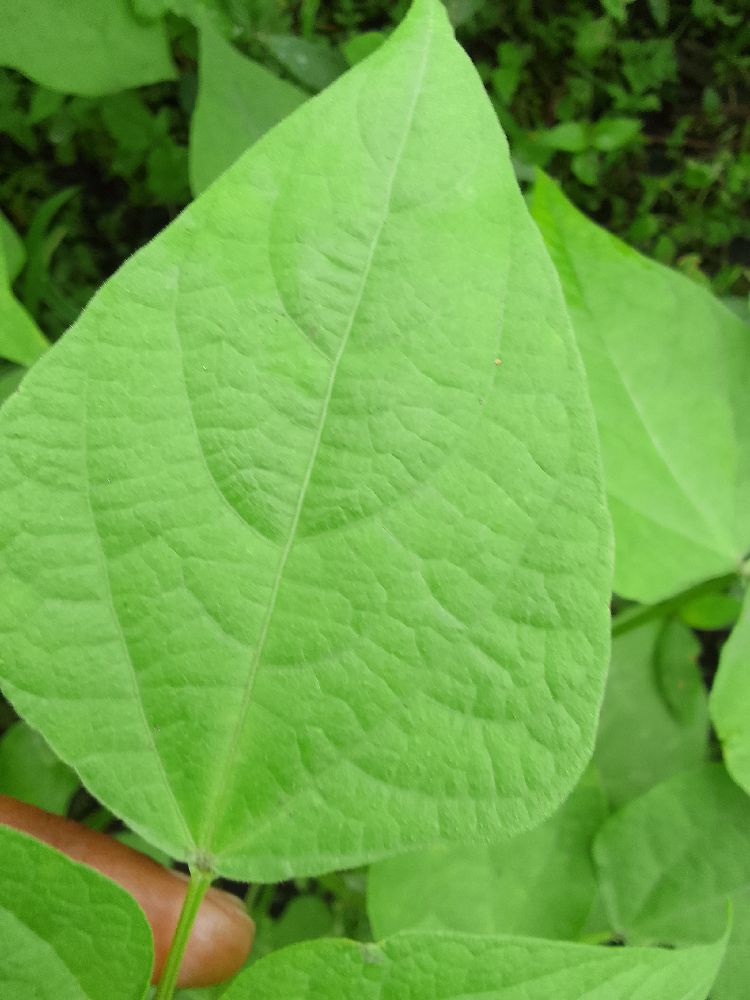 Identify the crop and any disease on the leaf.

common bean, healthy
